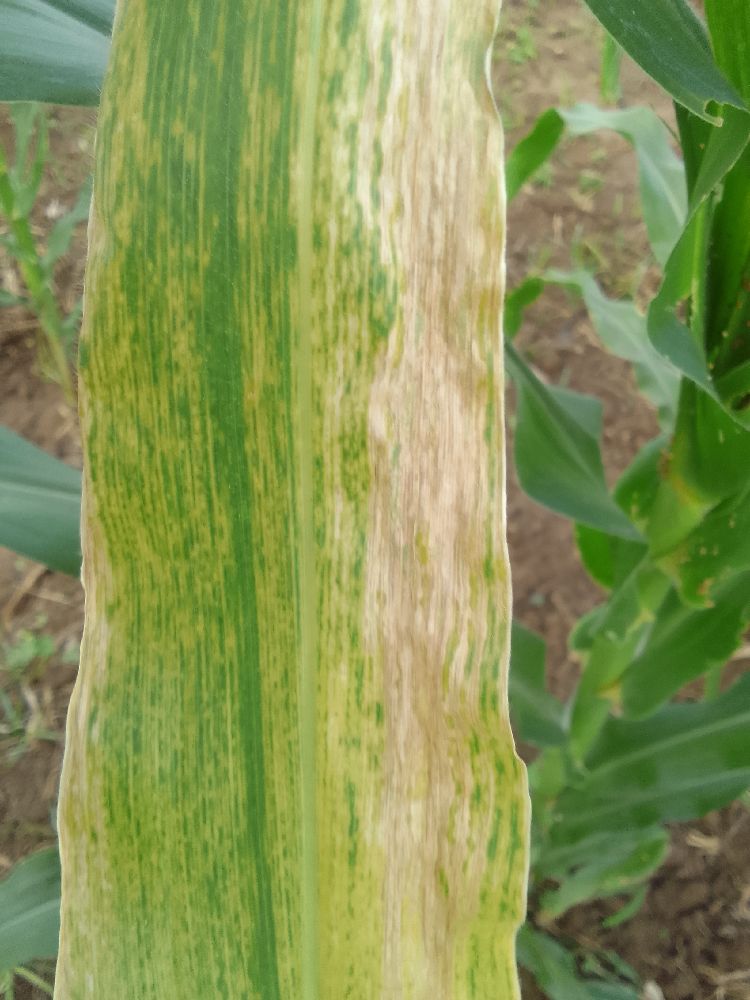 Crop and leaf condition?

maize, maize lethal necrosis
